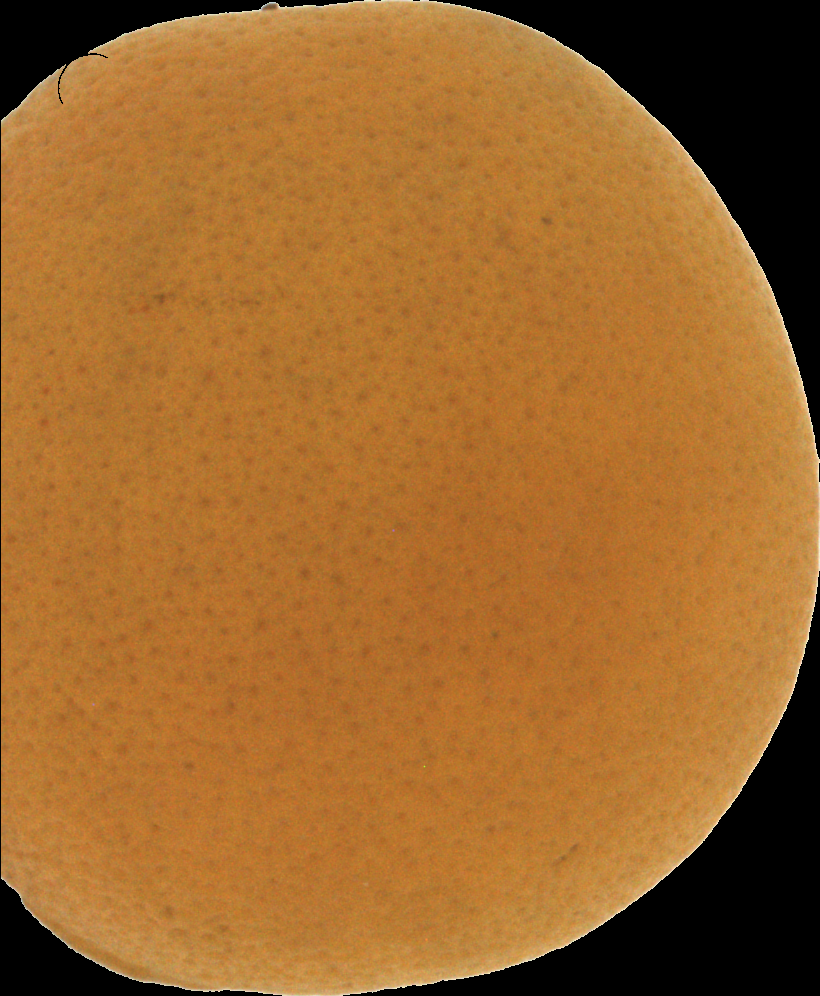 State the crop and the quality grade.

orange, bad
